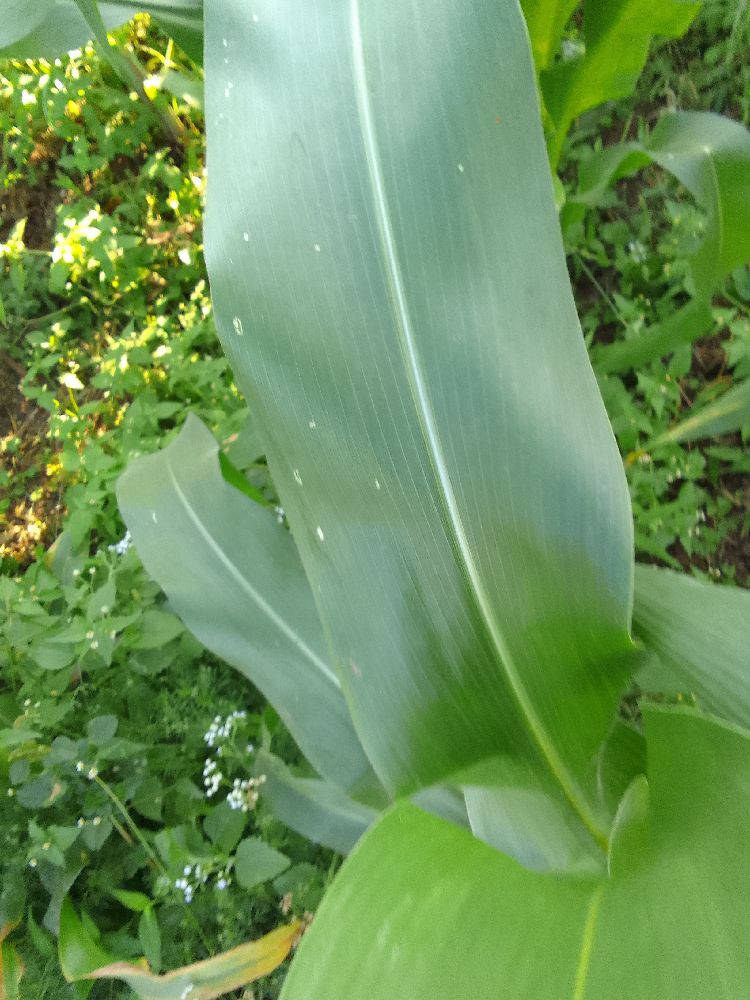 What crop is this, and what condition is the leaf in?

maize, healthy
